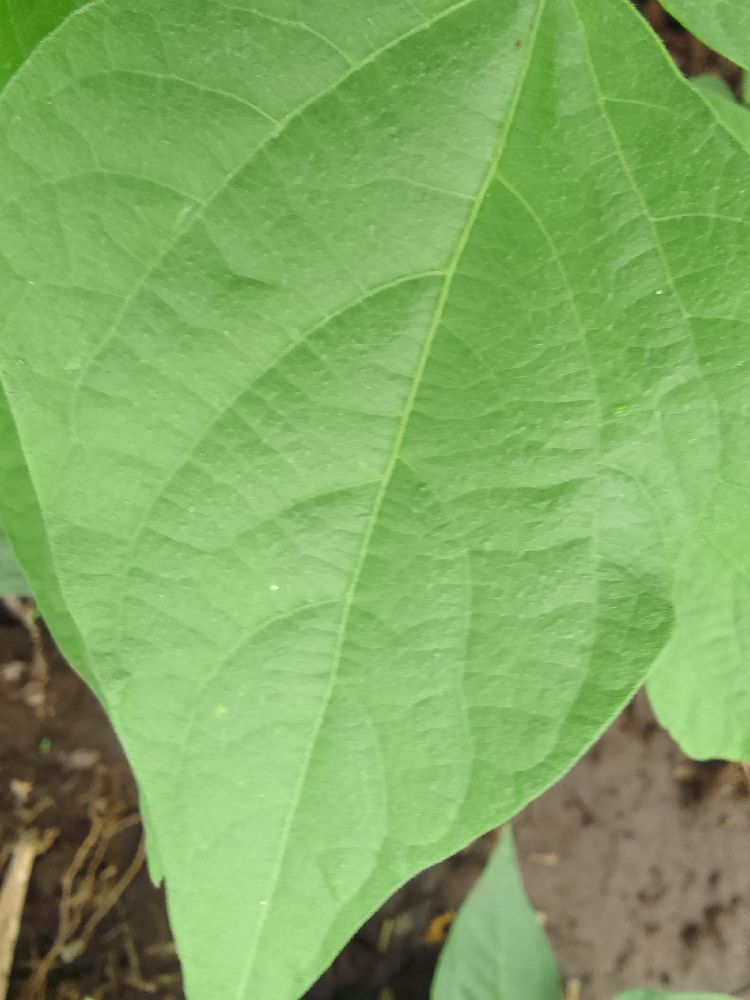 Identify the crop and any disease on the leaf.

common bean, healthy
